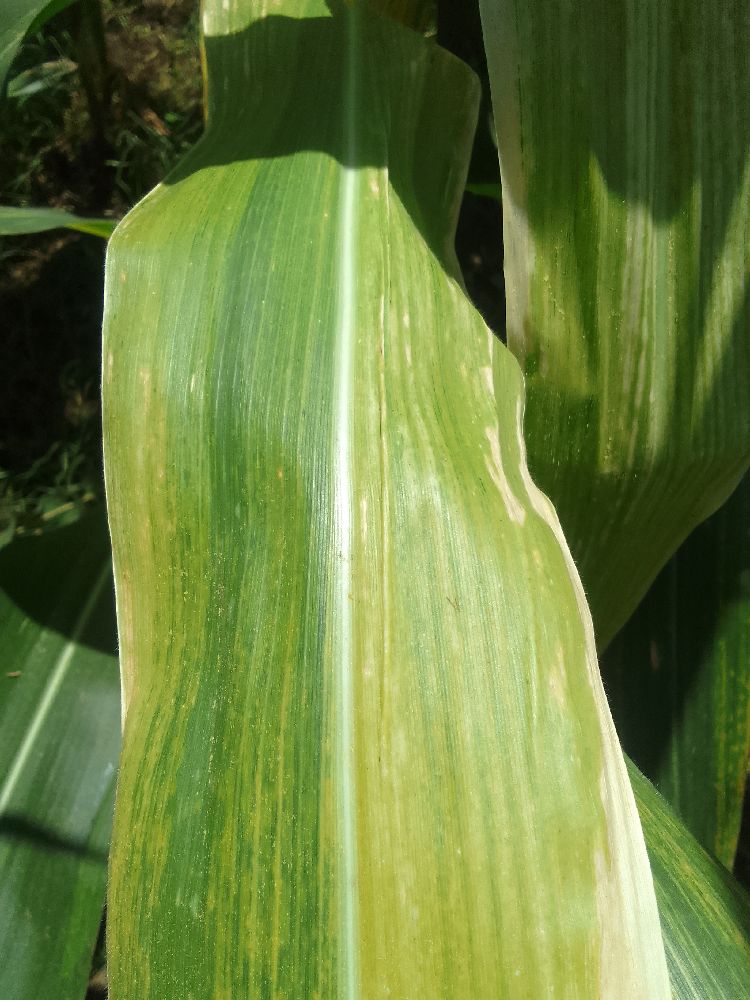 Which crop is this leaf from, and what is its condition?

maize, maize lethal necrosis
